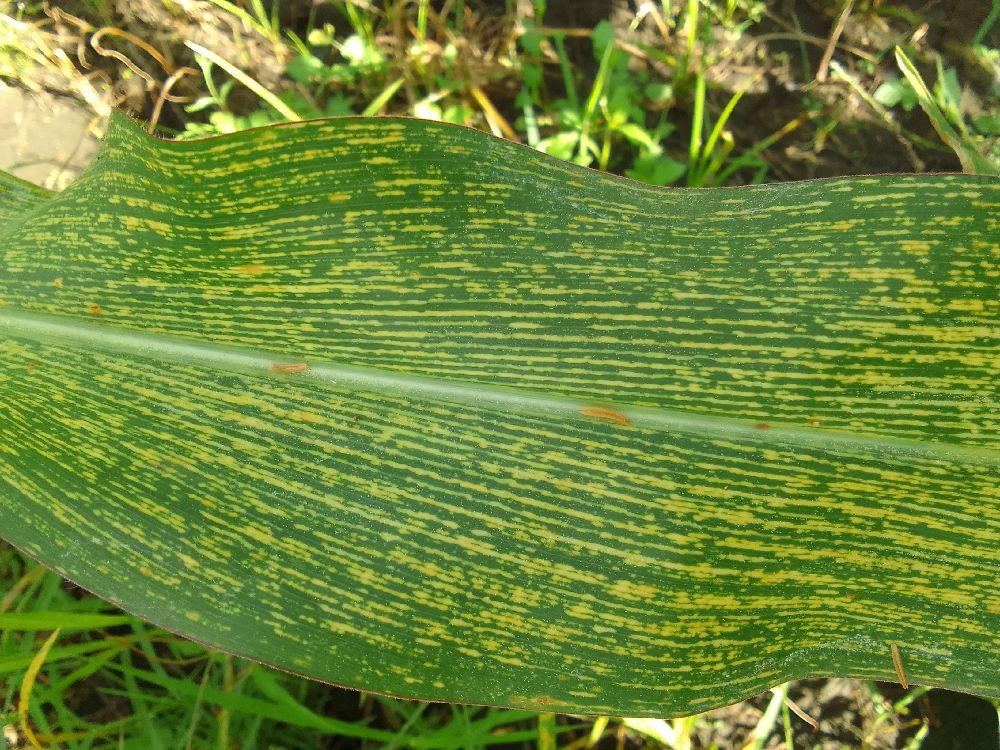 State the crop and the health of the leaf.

maize, maize streak virus
